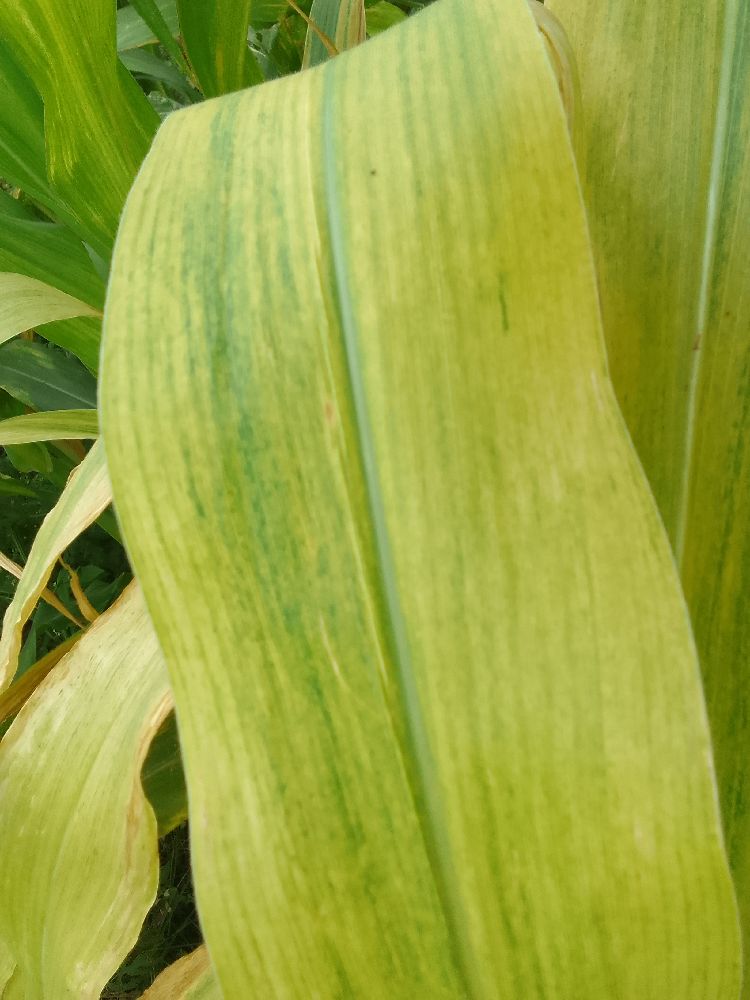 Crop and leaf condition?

maize, maize lethal necrosis
